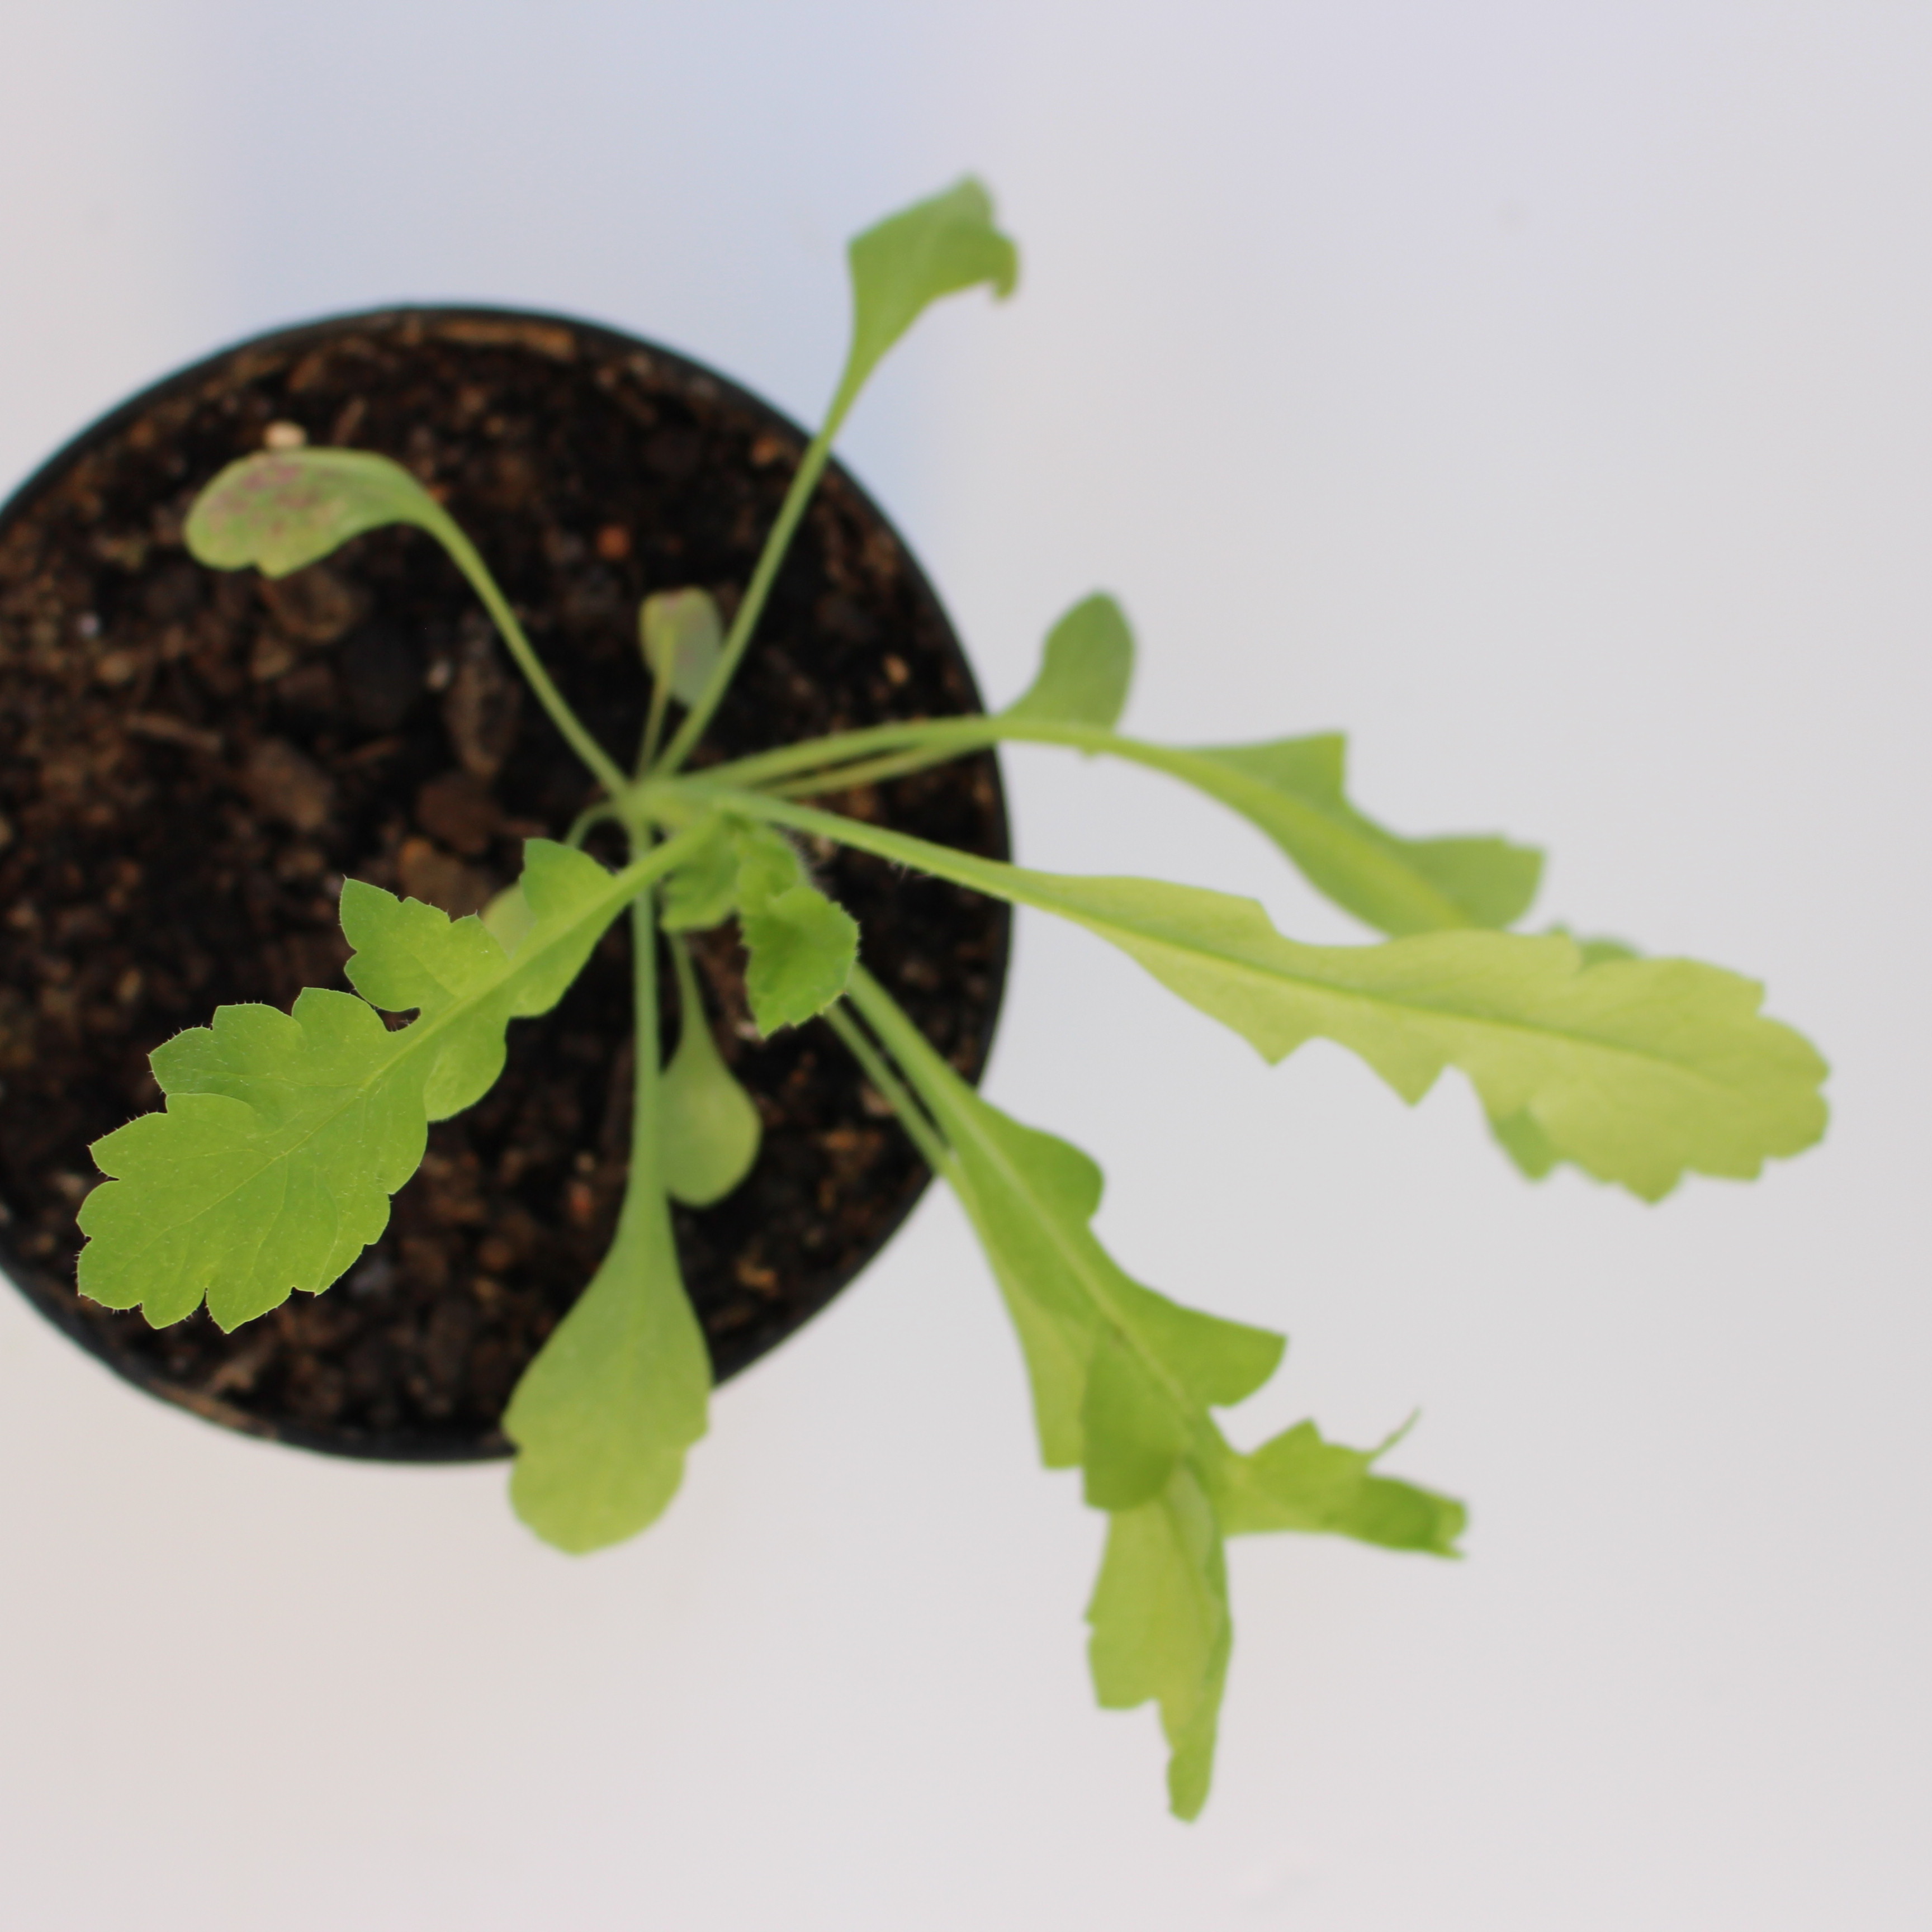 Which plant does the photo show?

Papaver rhoeas
